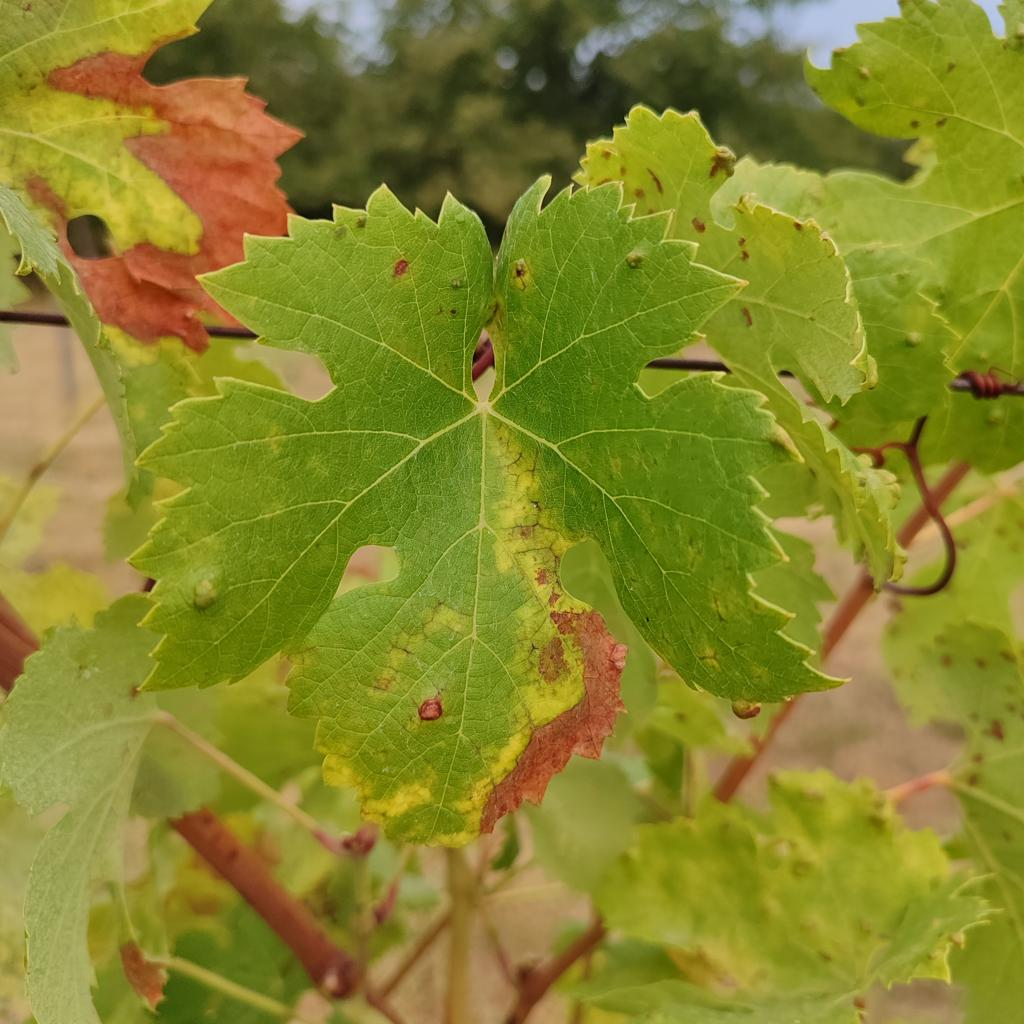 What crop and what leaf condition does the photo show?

grapevine, esca complex
